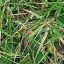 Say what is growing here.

grass
